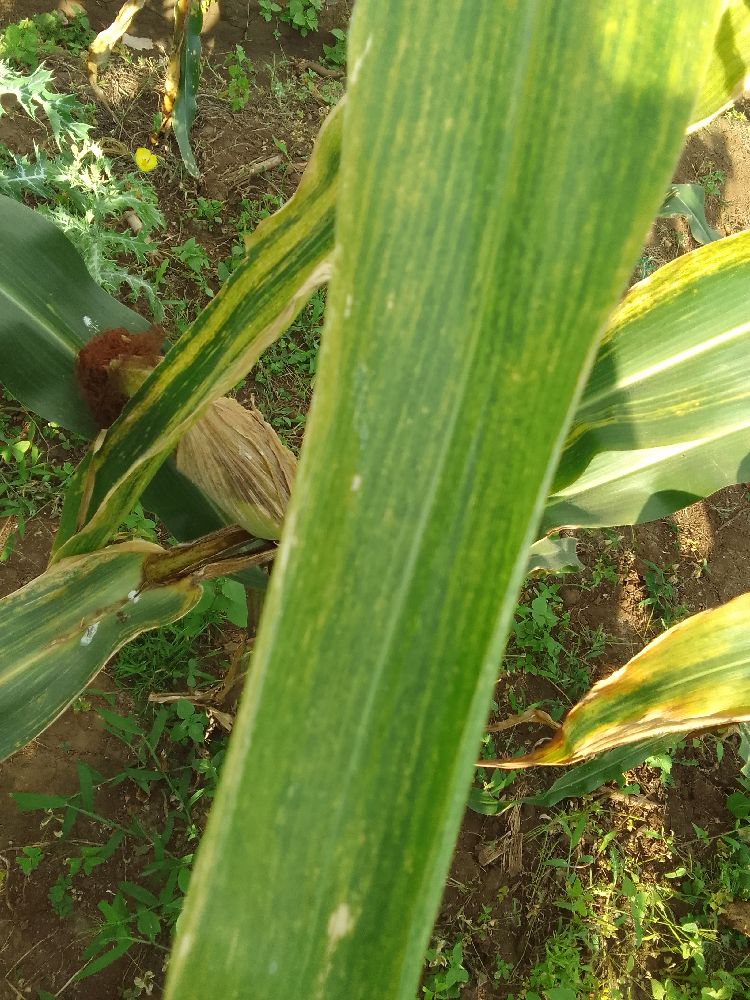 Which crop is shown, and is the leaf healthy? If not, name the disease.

maize, maize lethal necrosis
